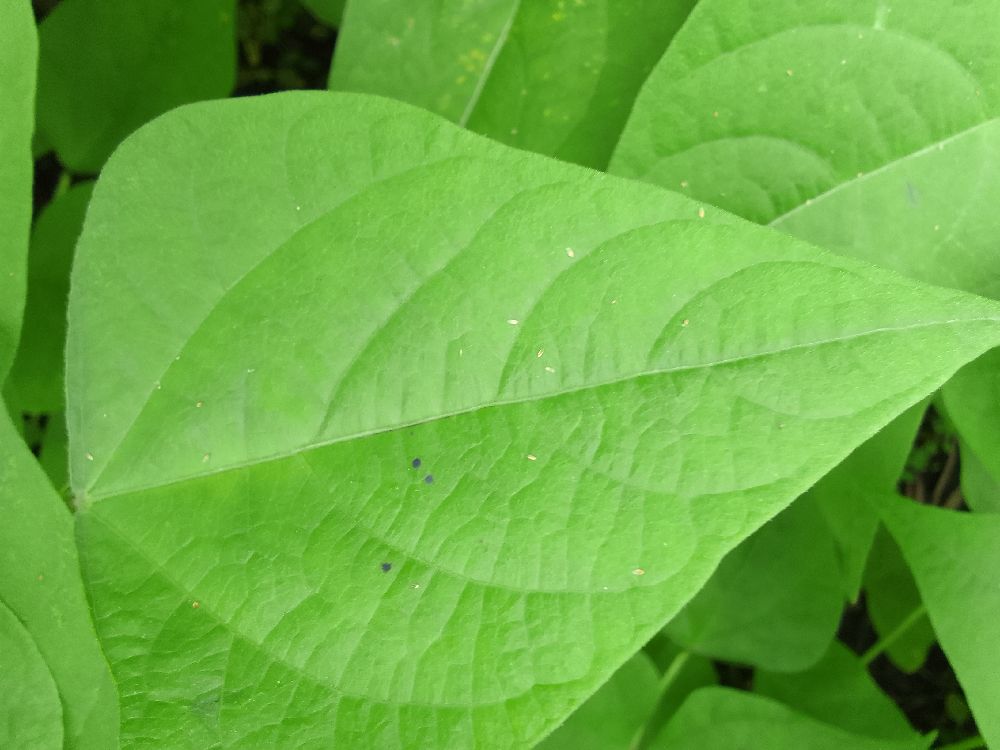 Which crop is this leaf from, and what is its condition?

common bean, healthy
